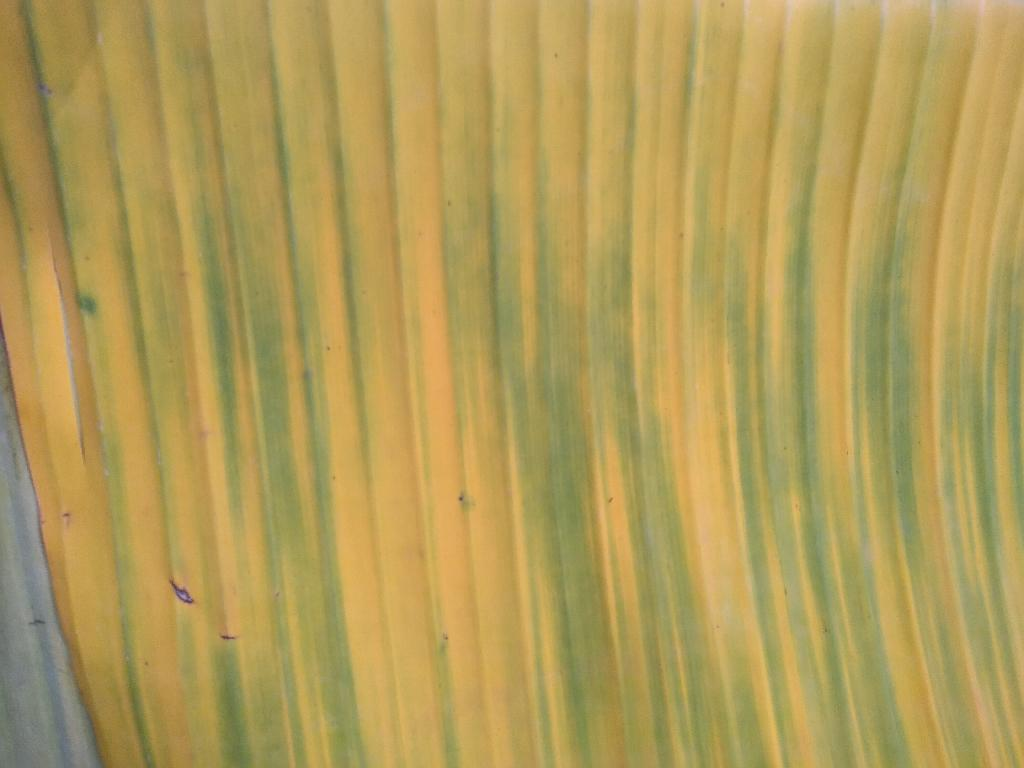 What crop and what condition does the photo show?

banana, fusarium wilt race 1
